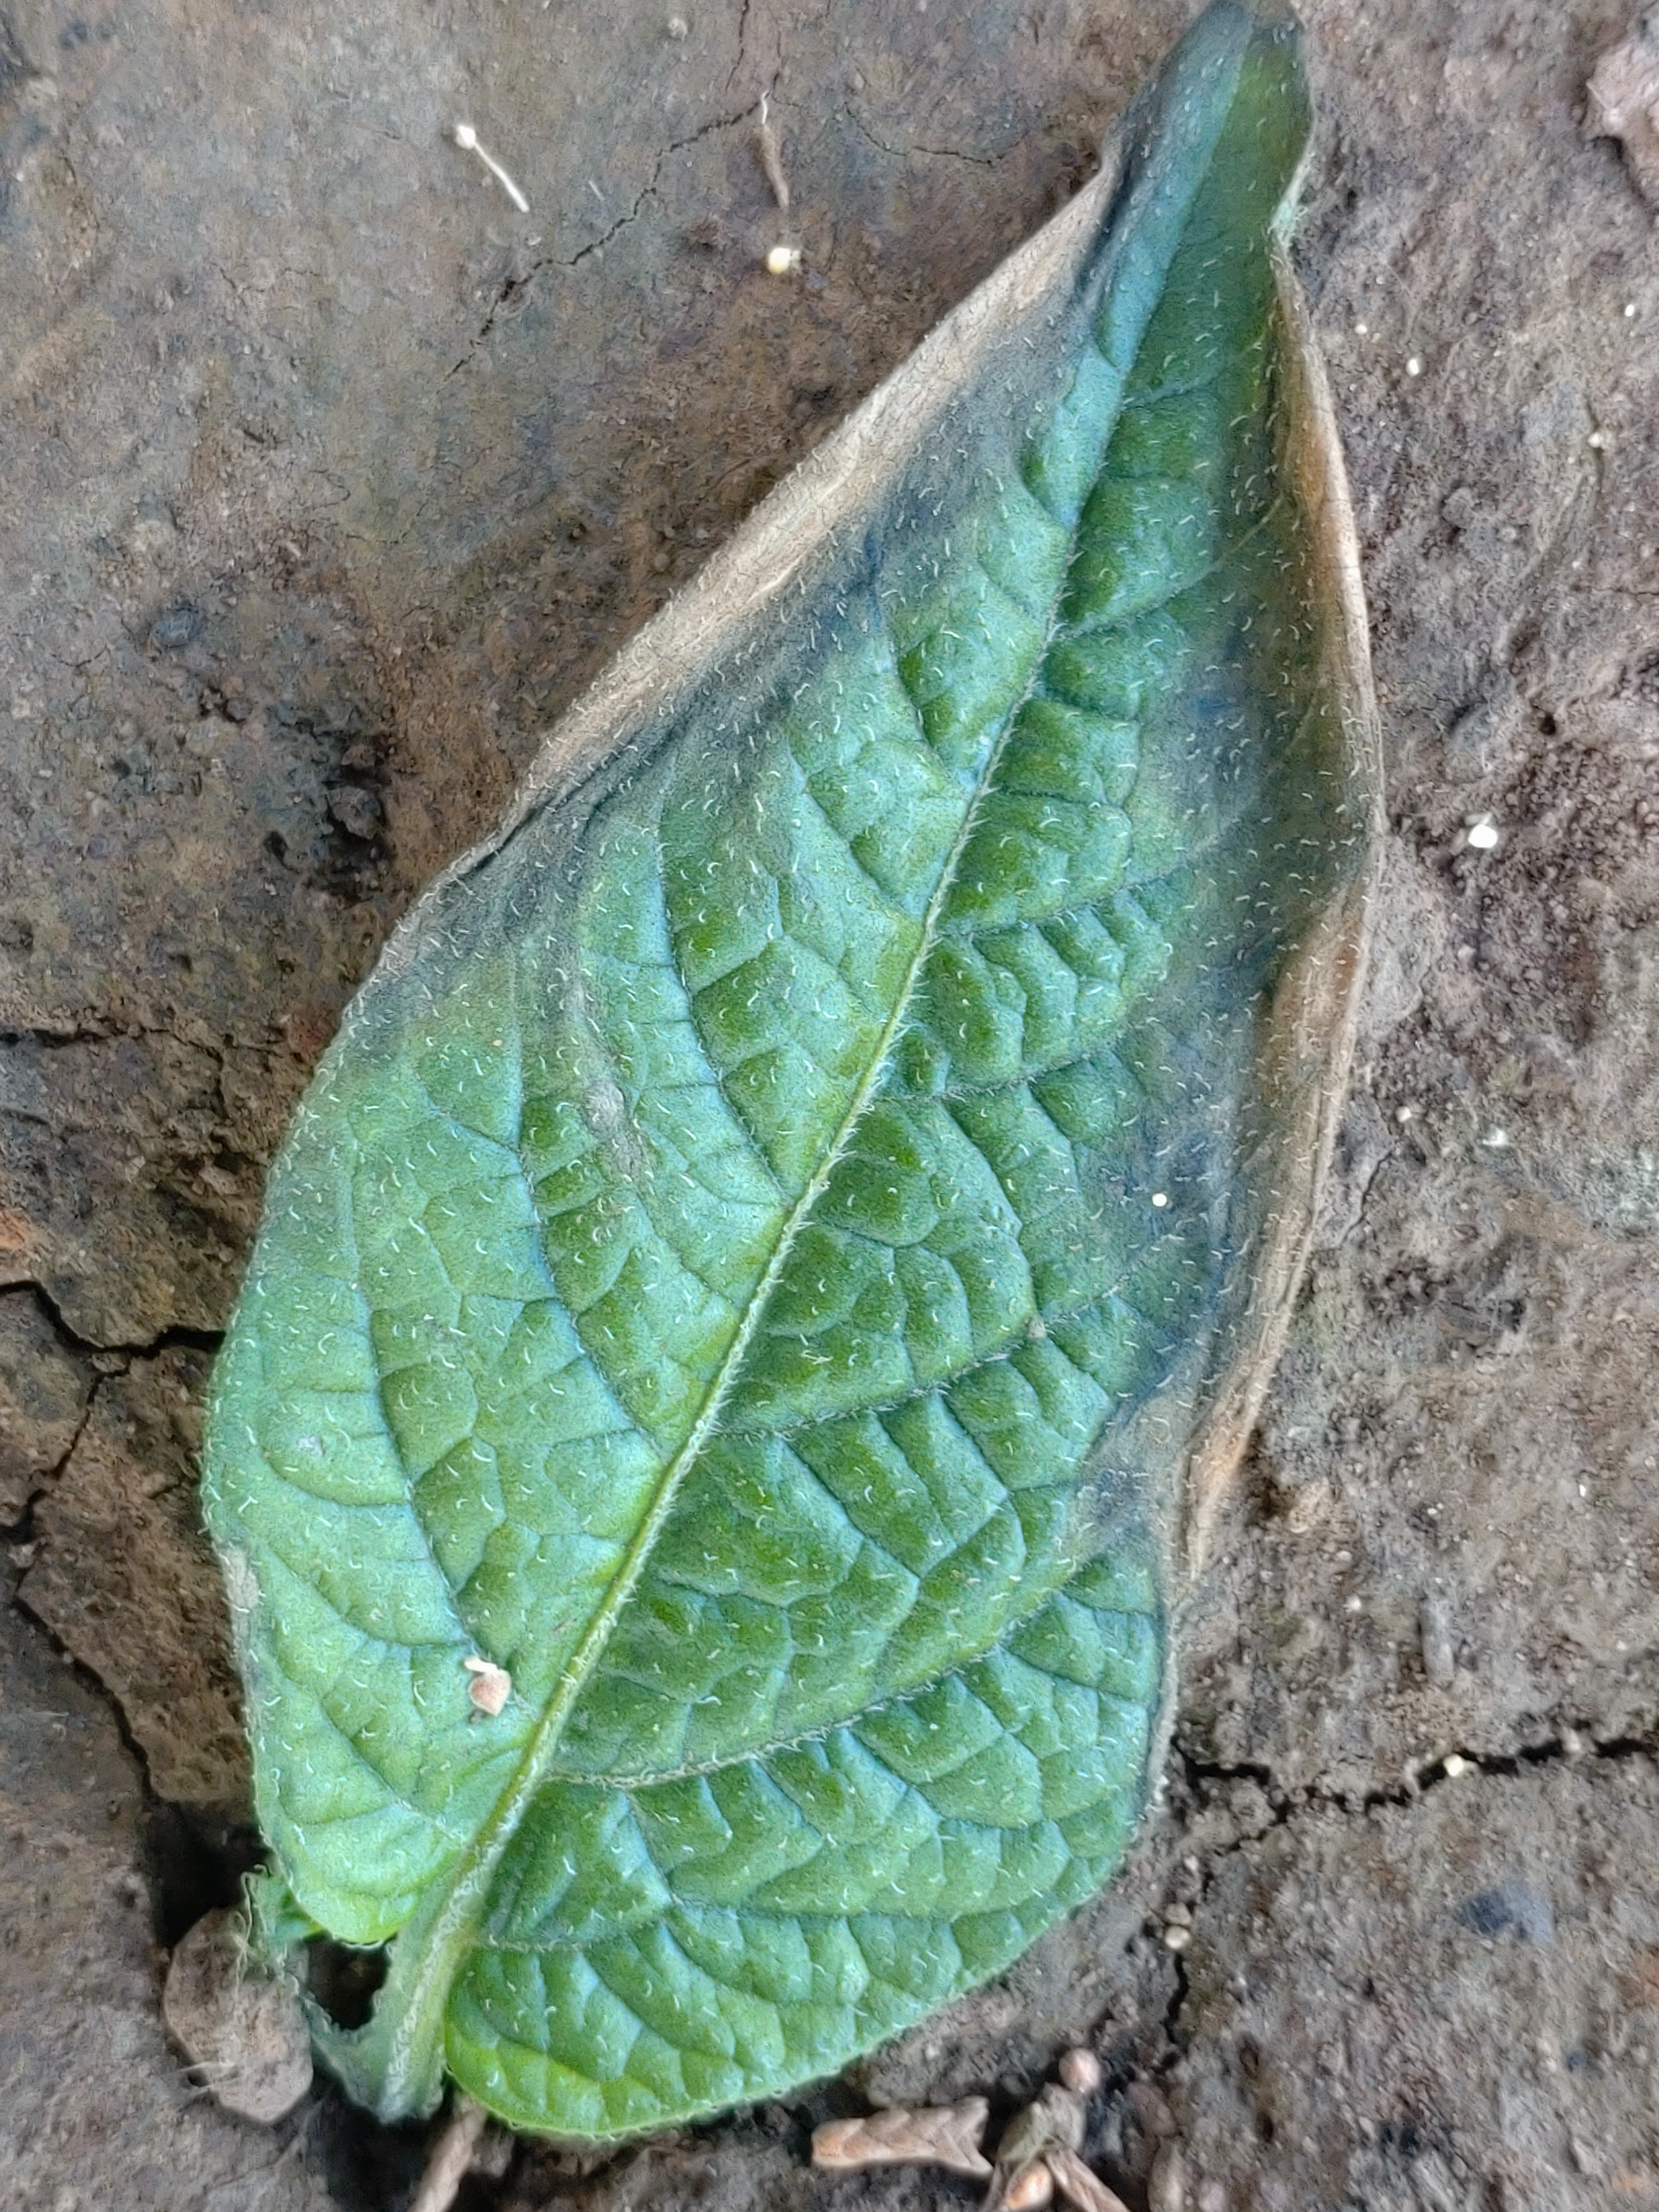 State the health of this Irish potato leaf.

early blight
